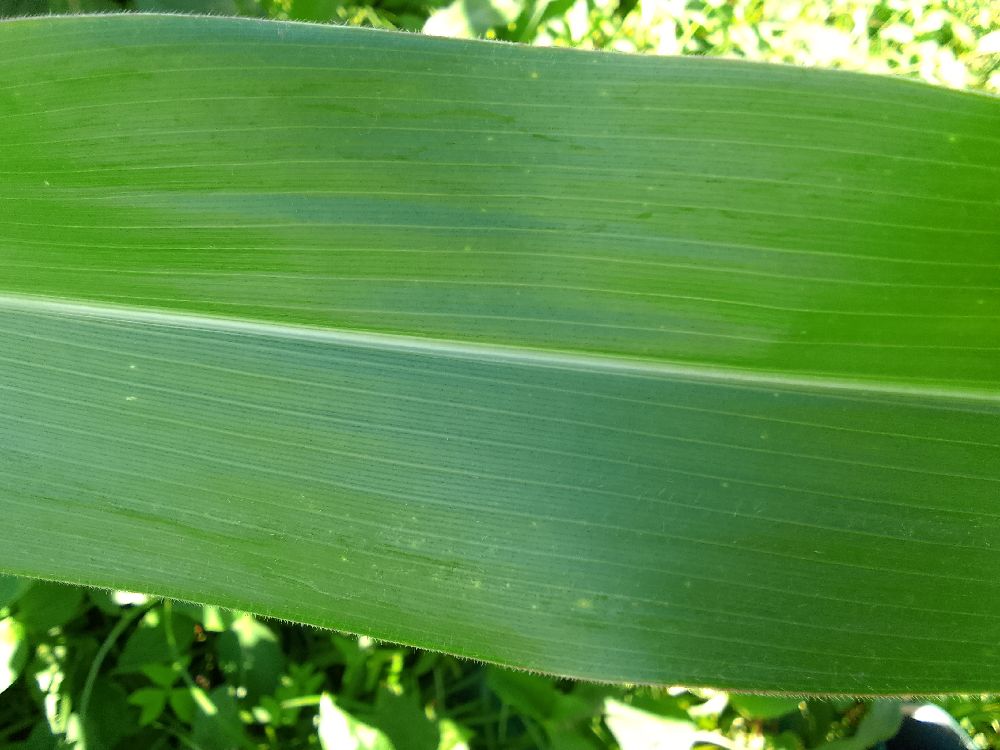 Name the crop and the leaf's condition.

maize, healthy
